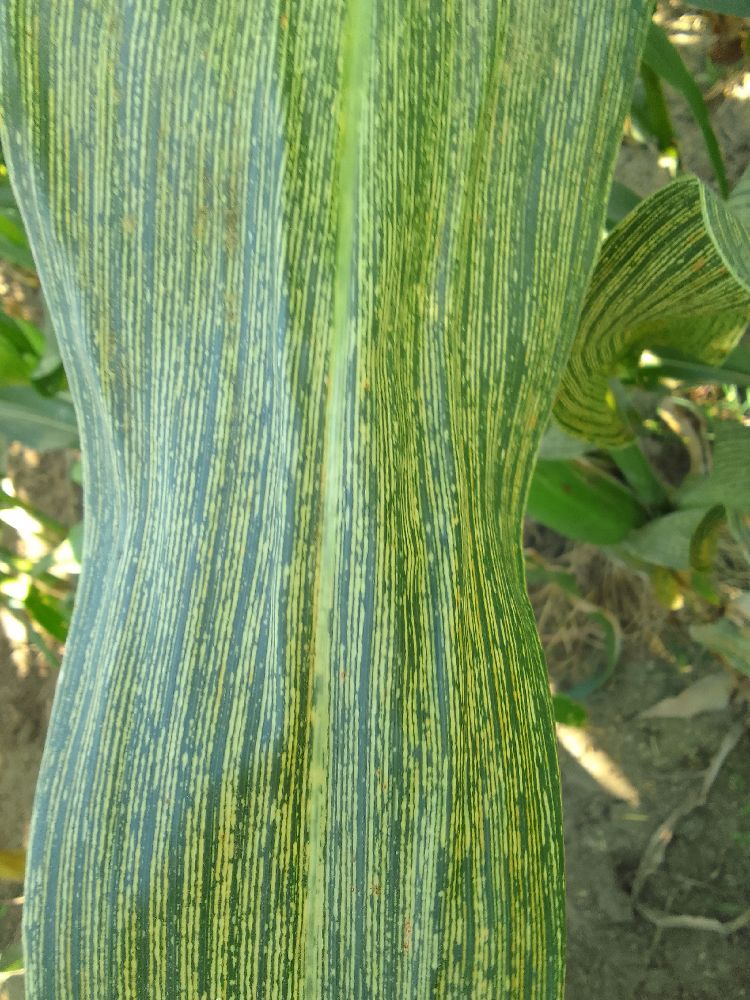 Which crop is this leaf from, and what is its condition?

maize, maize streak virus
